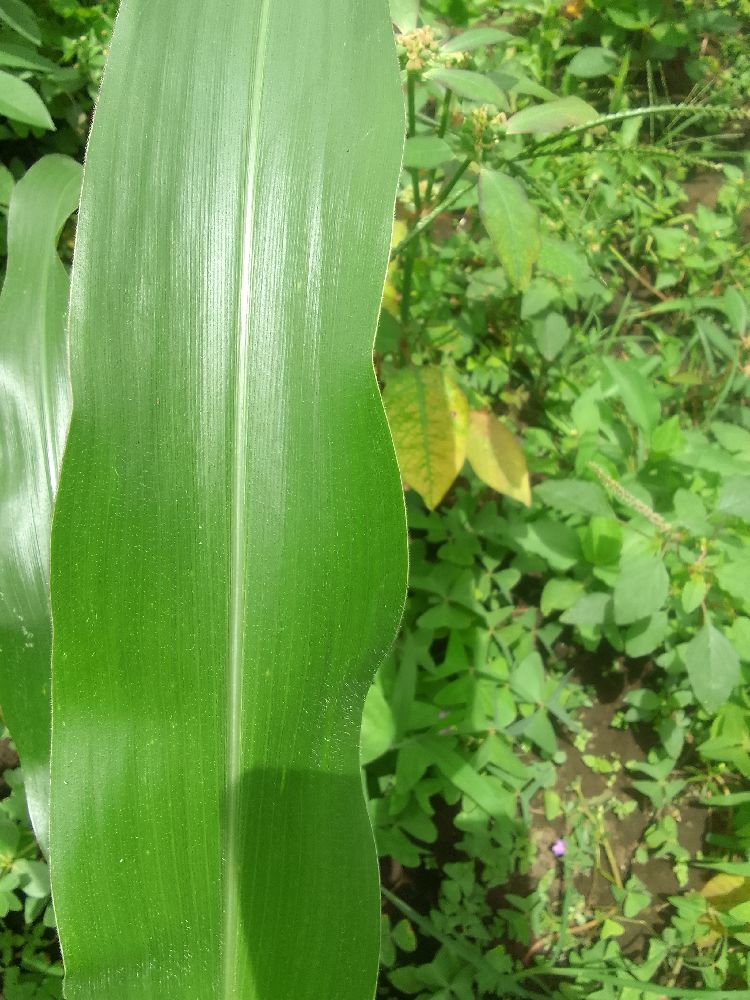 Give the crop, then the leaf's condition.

maize, healthy
